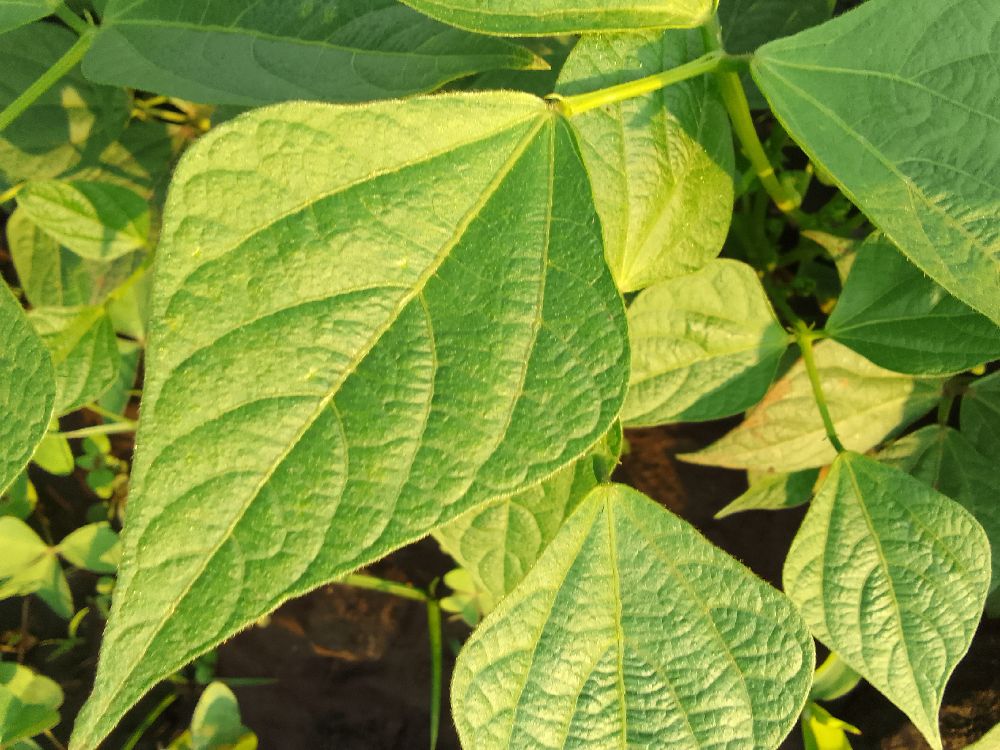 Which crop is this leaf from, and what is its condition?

common bean, healthy
